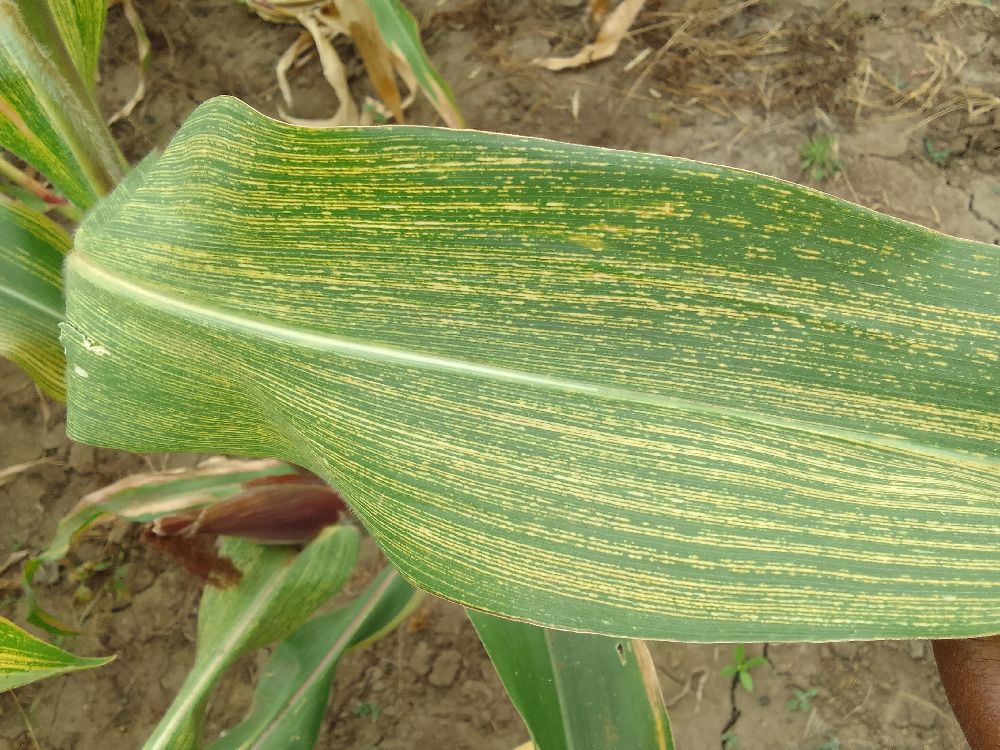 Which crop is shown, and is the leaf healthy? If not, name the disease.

maize, maize streak virus
